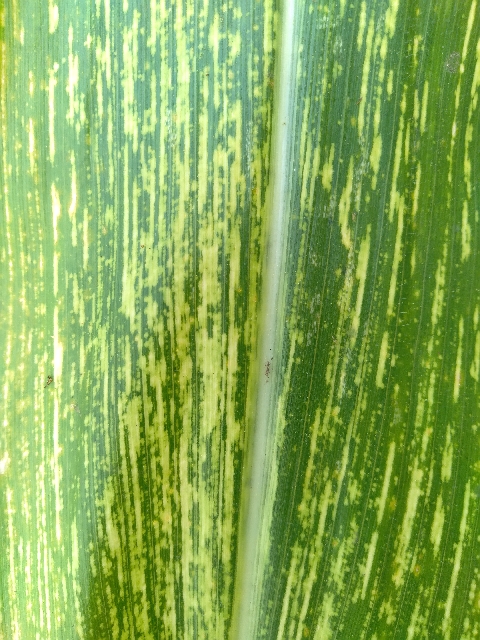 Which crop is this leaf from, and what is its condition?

maize, maize streak virus
